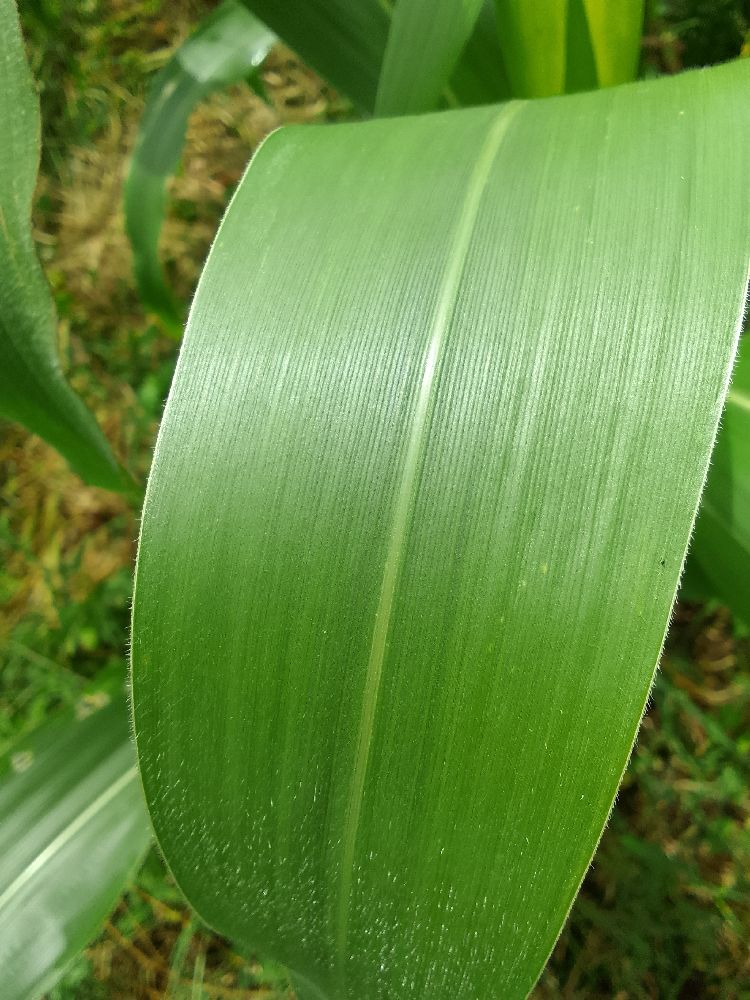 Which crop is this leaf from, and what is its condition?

maize, healthy
